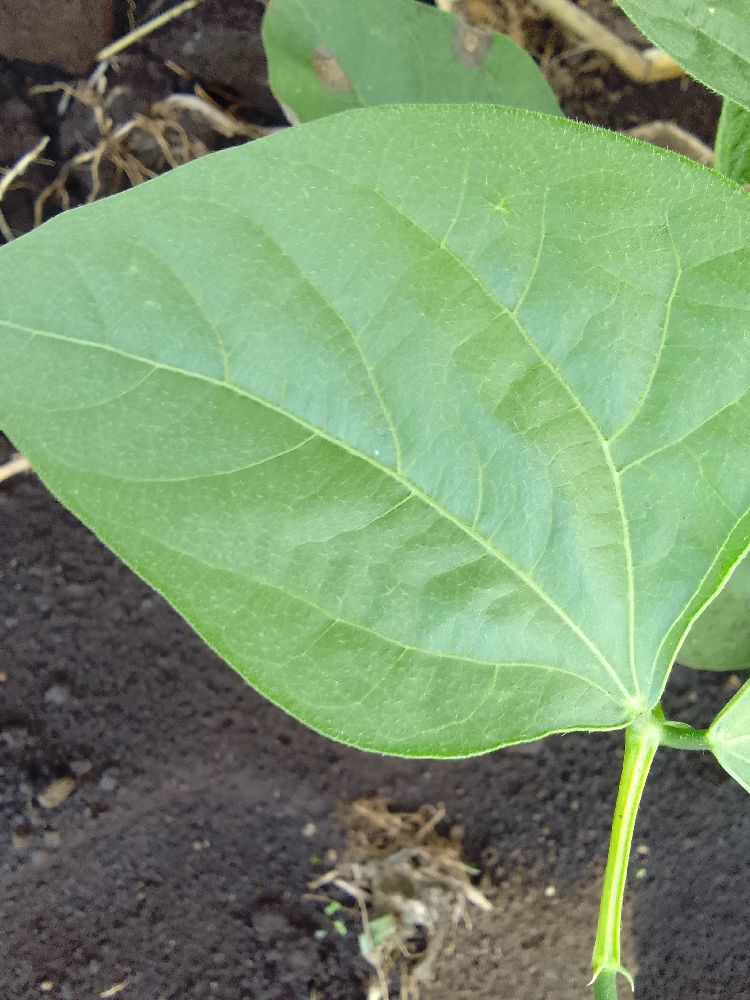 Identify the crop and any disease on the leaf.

common bean, healthy
